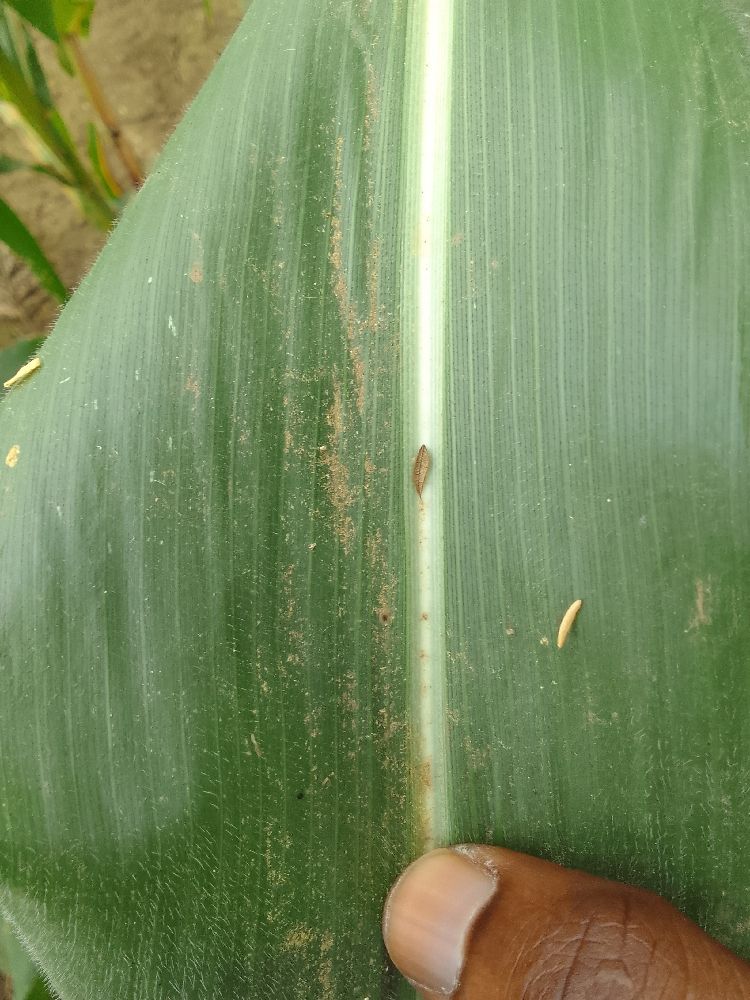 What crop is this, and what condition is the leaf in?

maize, healthy
